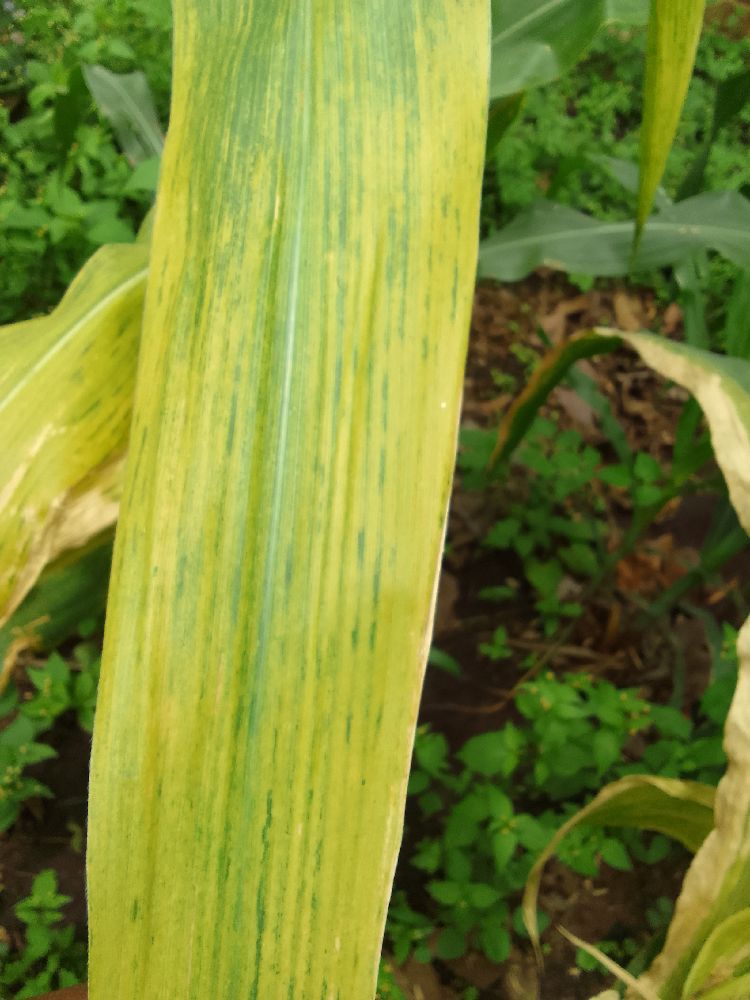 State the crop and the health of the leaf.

maize, maize lethal necrosis
